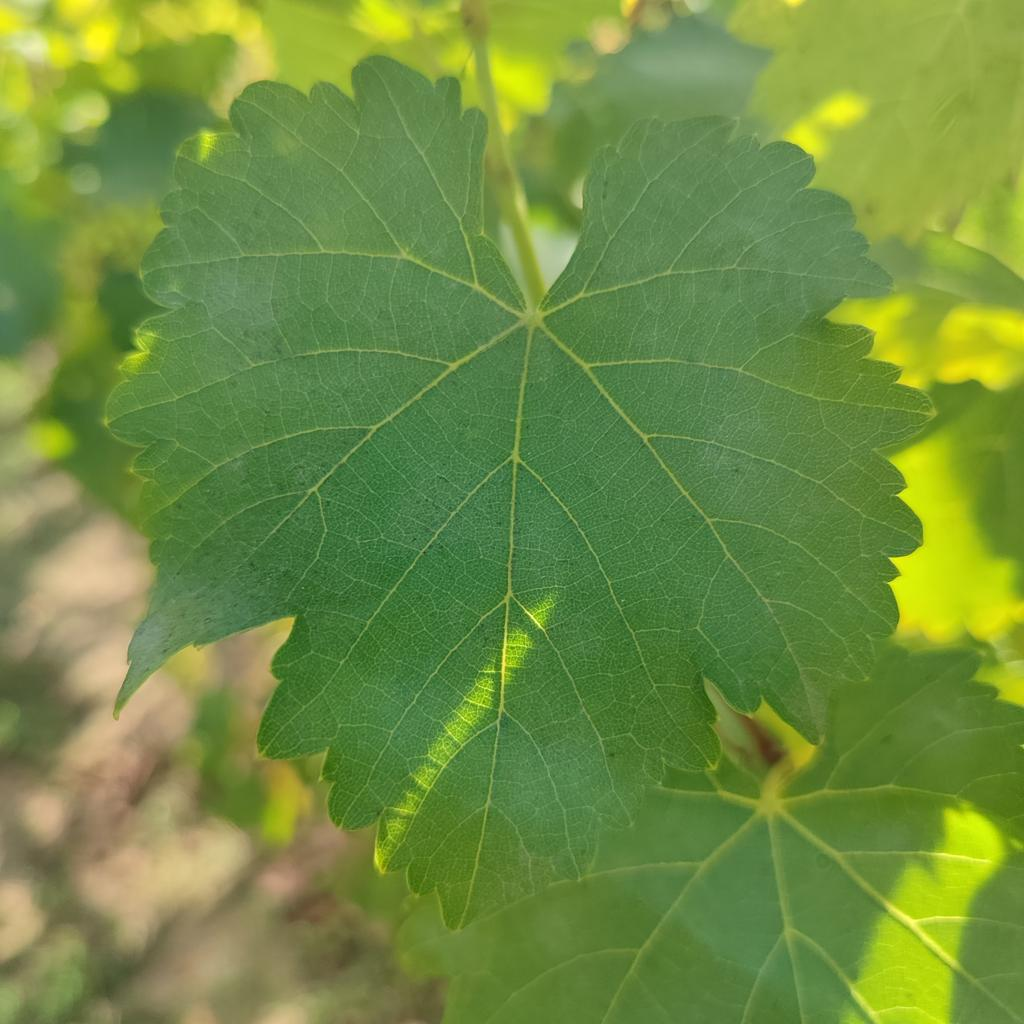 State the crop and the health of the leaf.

grapevine, powdery mildew
